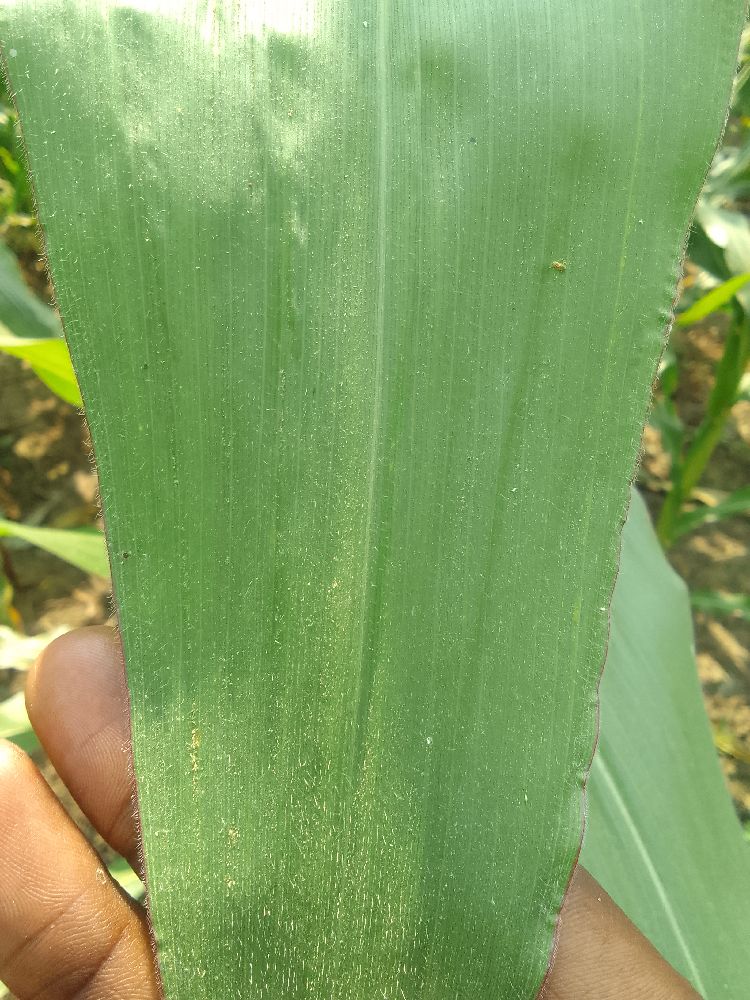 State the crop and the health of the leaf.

maize, healthy
